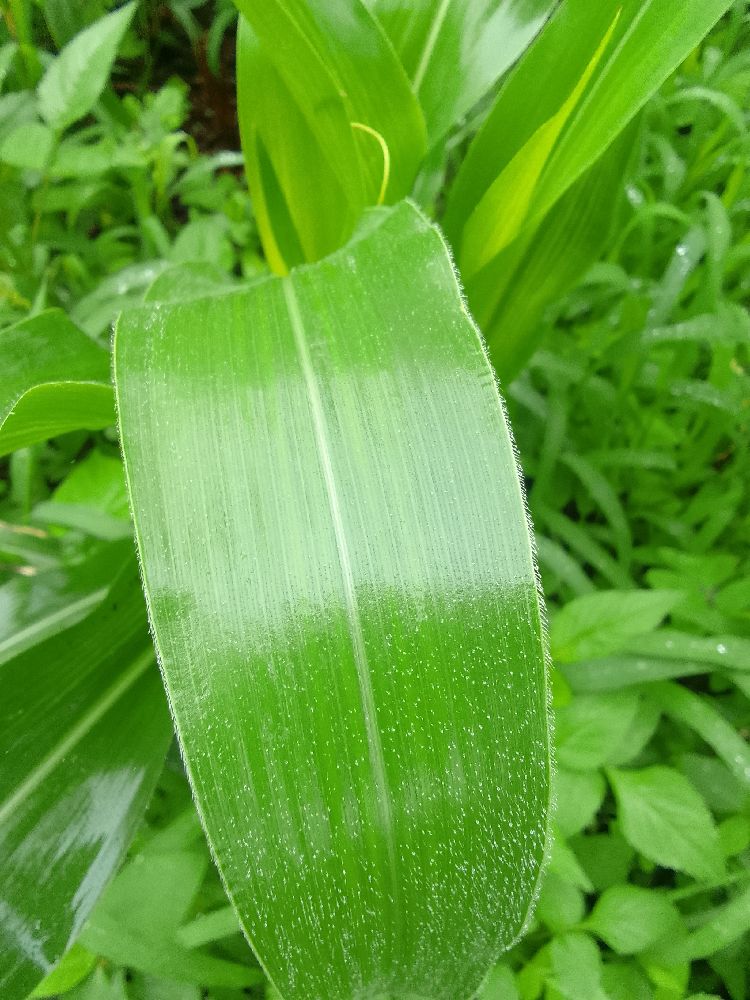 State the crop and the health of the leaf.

maize, healthy
